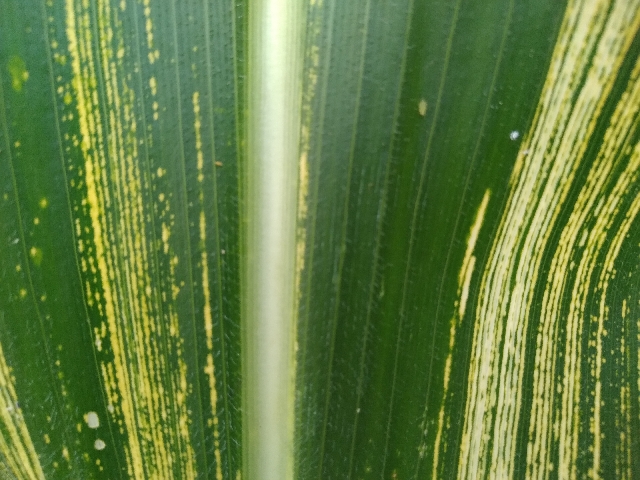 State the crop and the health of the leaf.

maize, maize streak virus
